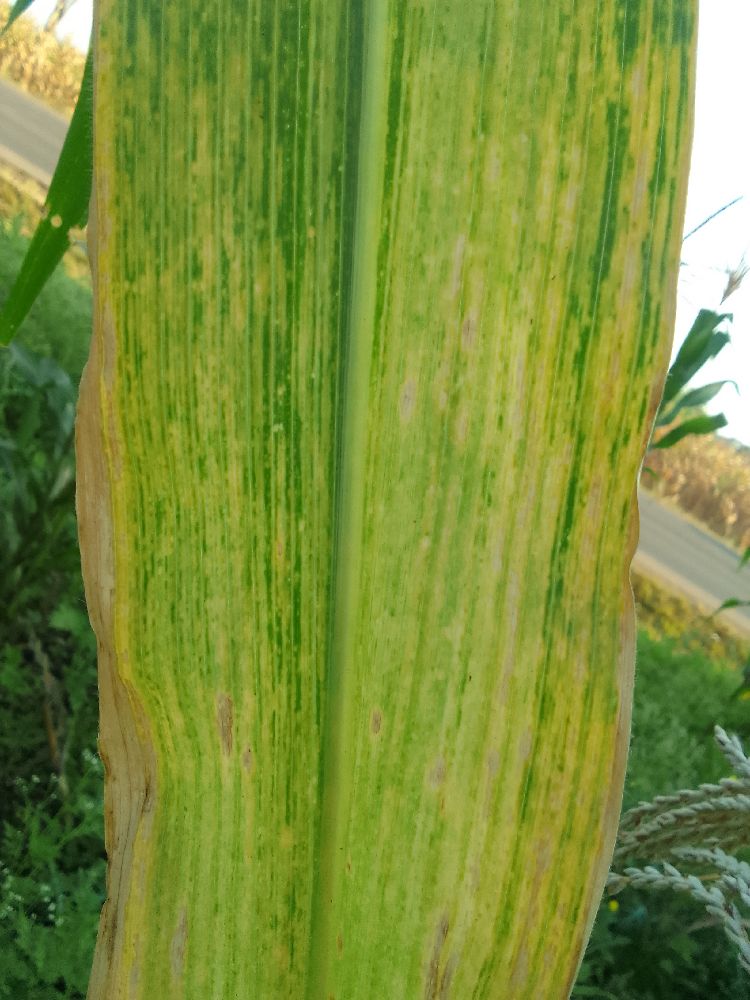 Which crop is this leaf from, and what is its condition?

maize, healthy
